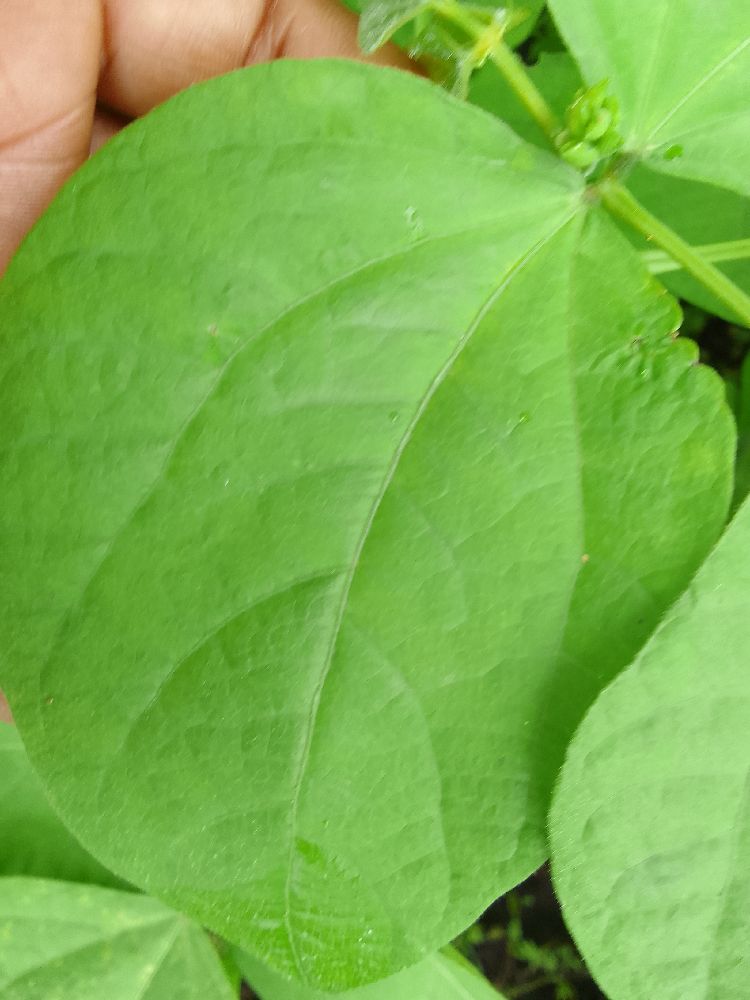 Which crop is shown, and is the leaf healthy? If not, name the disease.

maize, healthy
